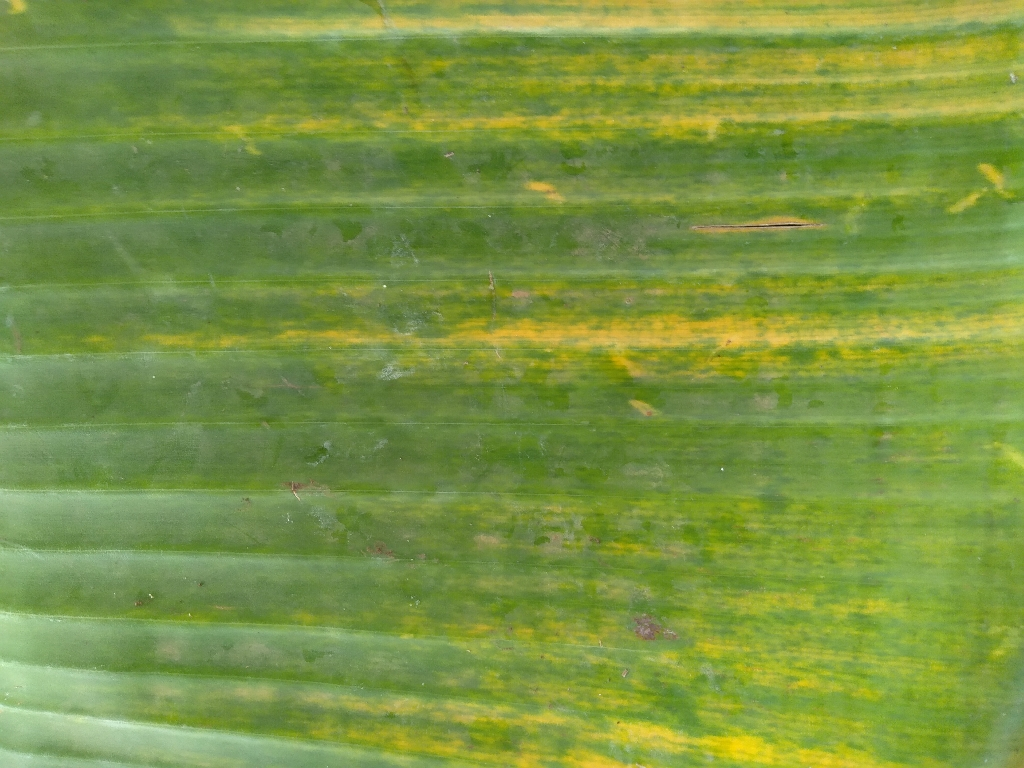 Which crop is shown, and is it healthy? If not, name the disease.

banana, fusarium wilt race 1
